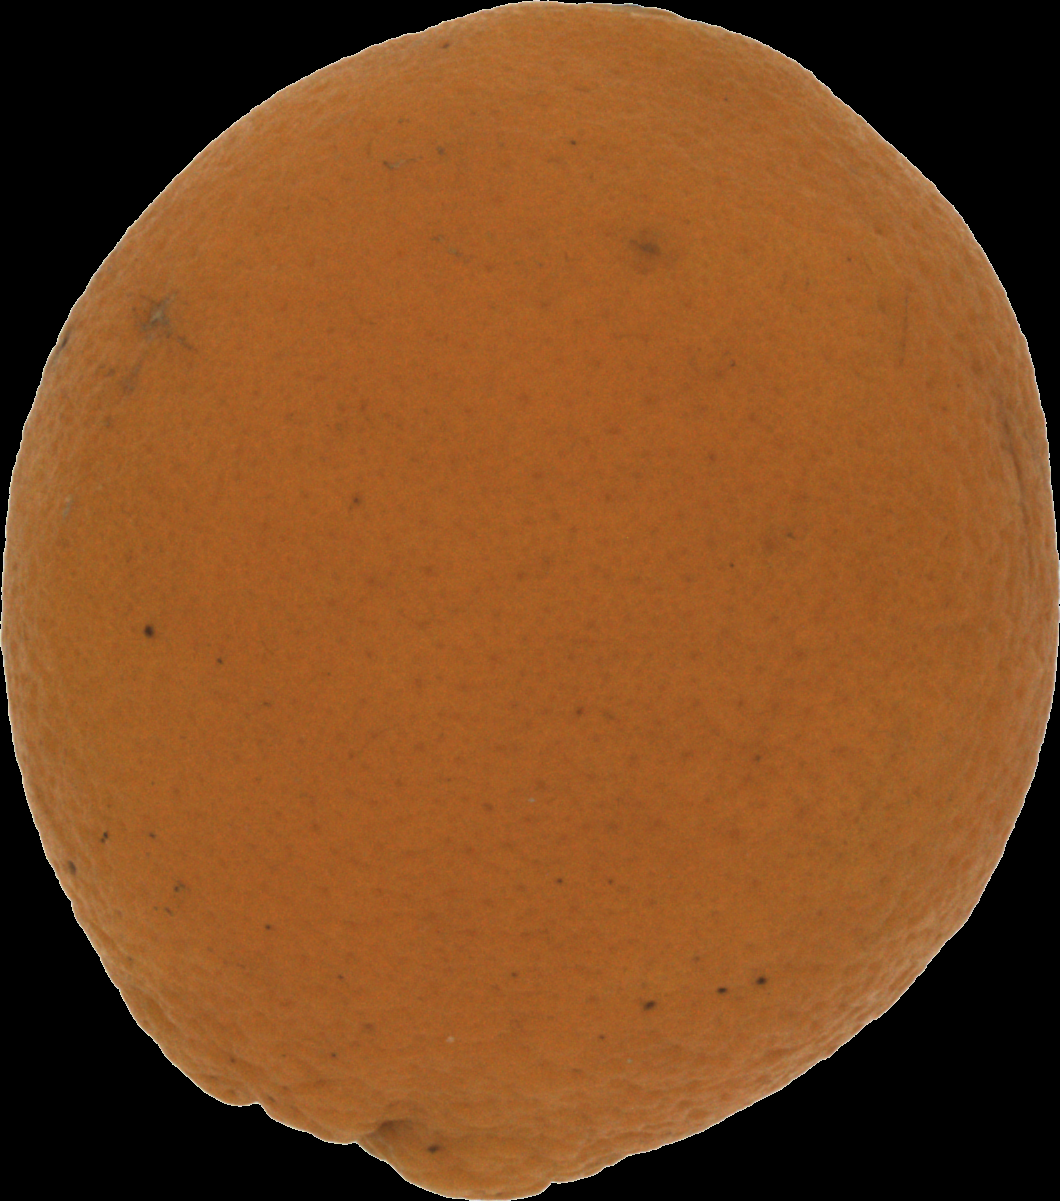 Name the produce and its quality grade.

orange, bad
